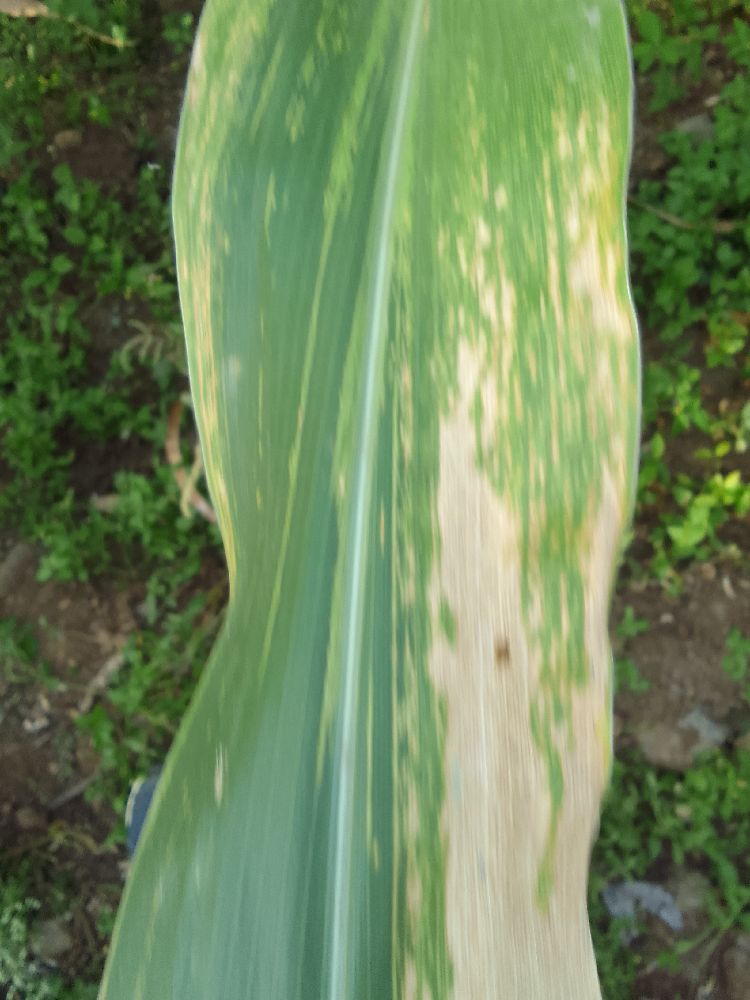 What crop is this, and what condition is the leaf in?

maize, maize lethal necrosis
